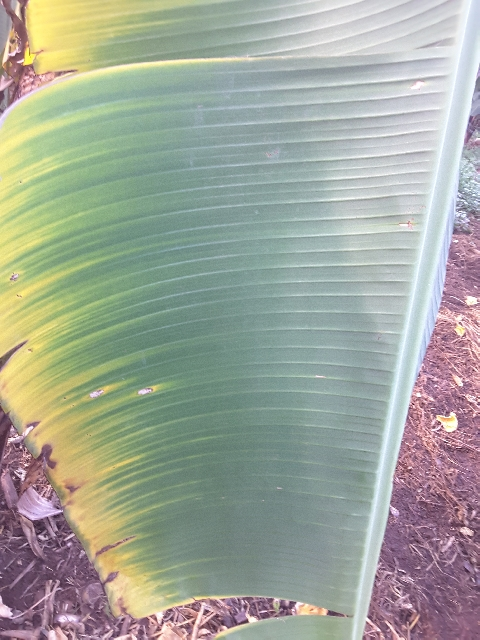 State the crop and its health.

banana, fusarium wilt race 1
